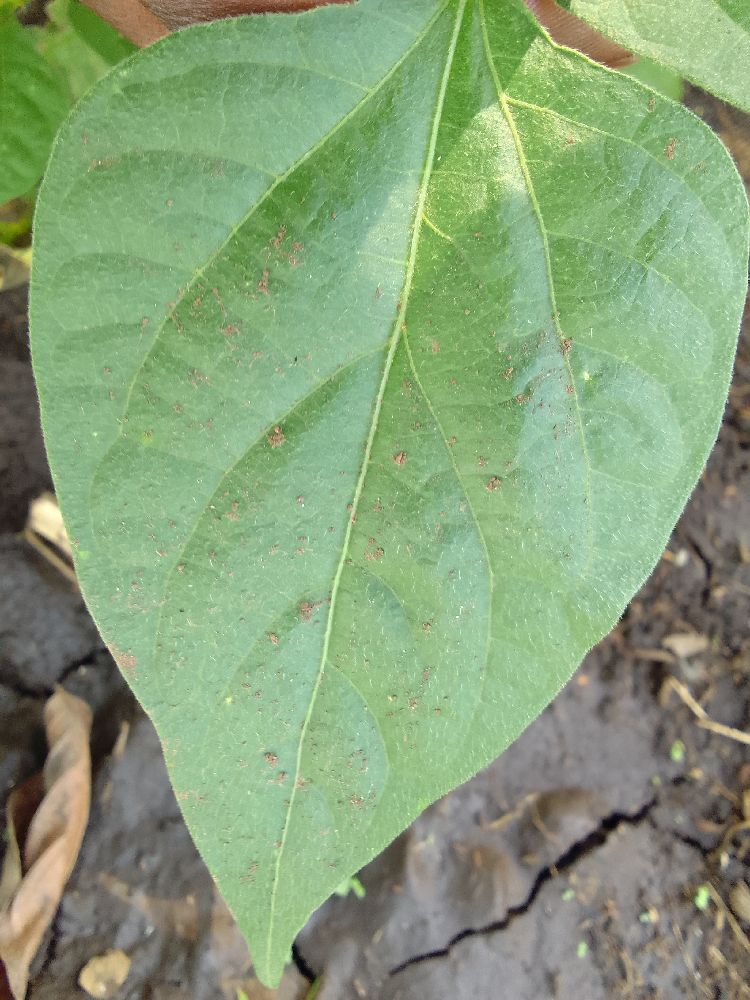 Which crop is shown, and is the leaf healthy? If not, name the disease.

common bean, healthy
